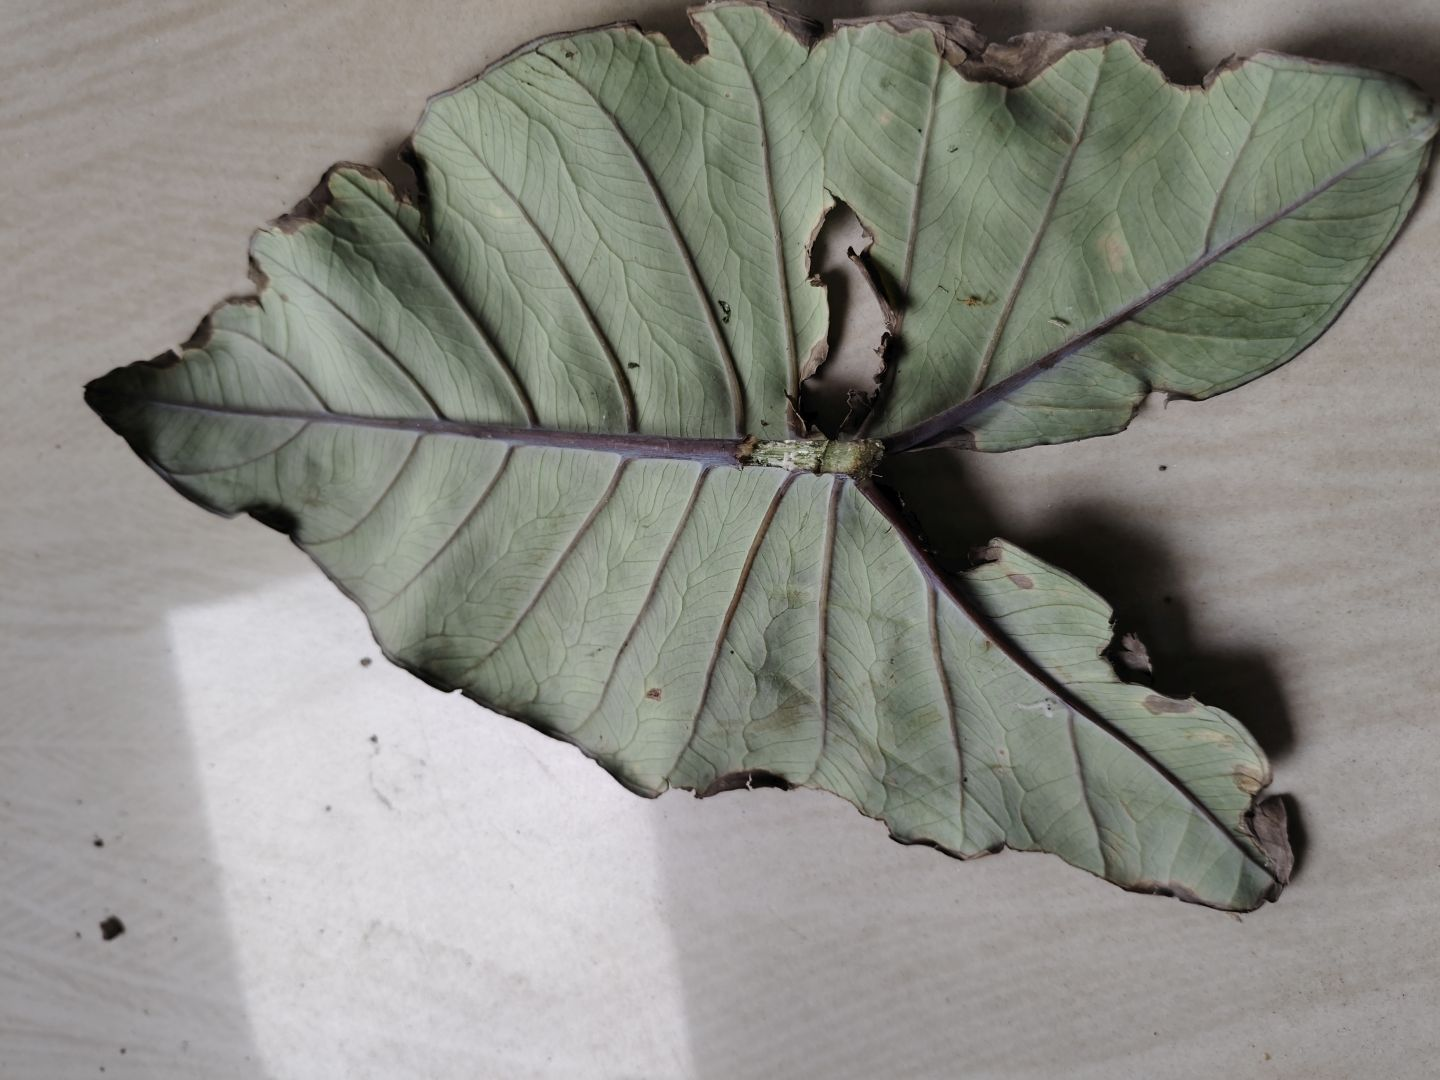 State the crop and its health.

taro, leaf blight
